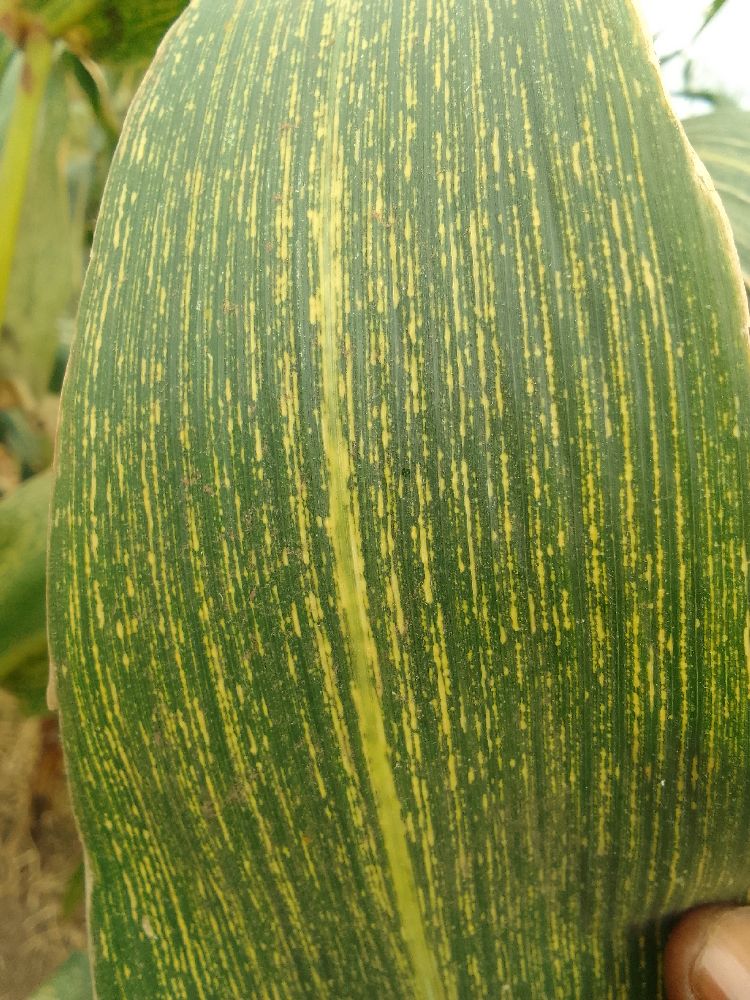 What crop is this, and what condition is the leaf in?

maize, maize streak virus
